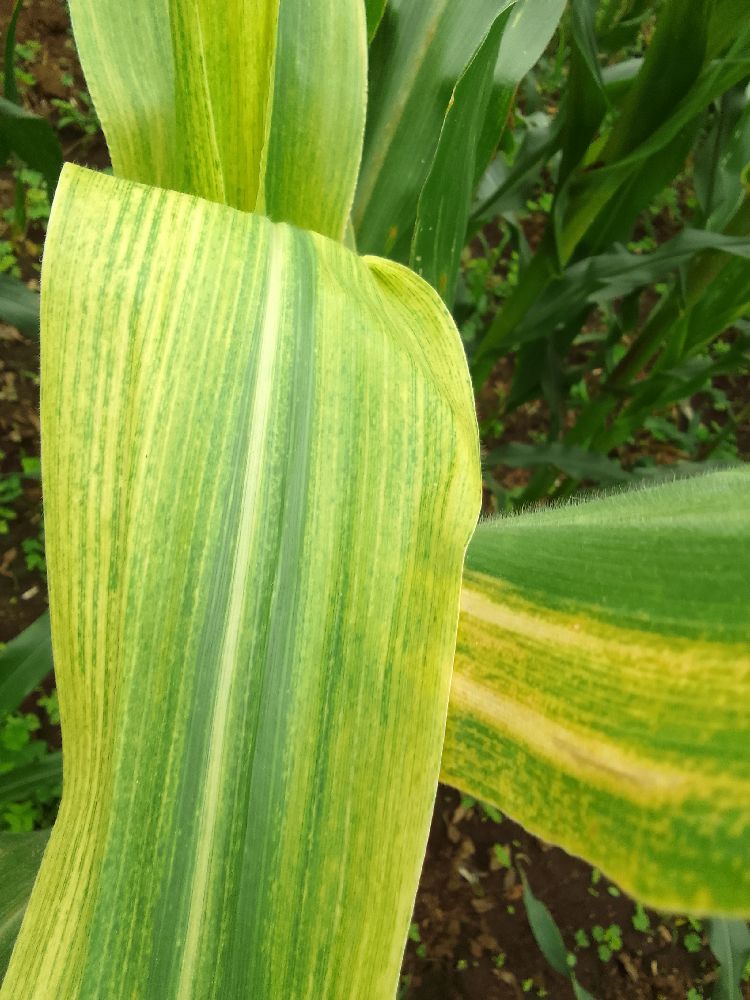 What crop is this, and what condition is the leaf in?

maize, maize lethal necrosis
